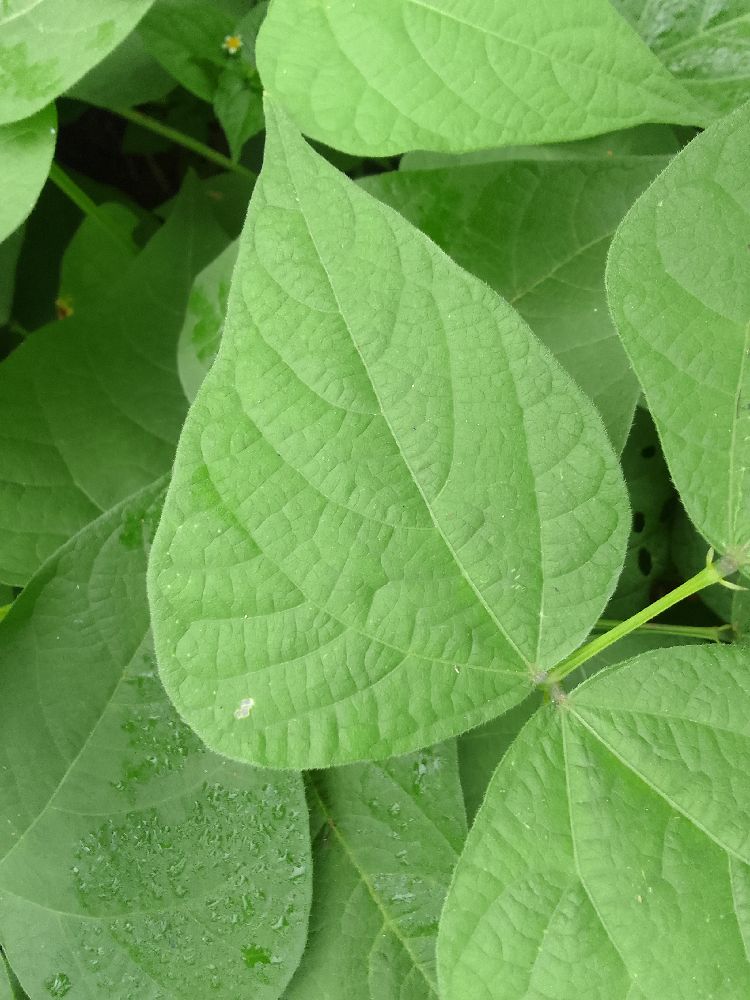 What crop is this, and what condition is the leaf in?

common bean, healthy
